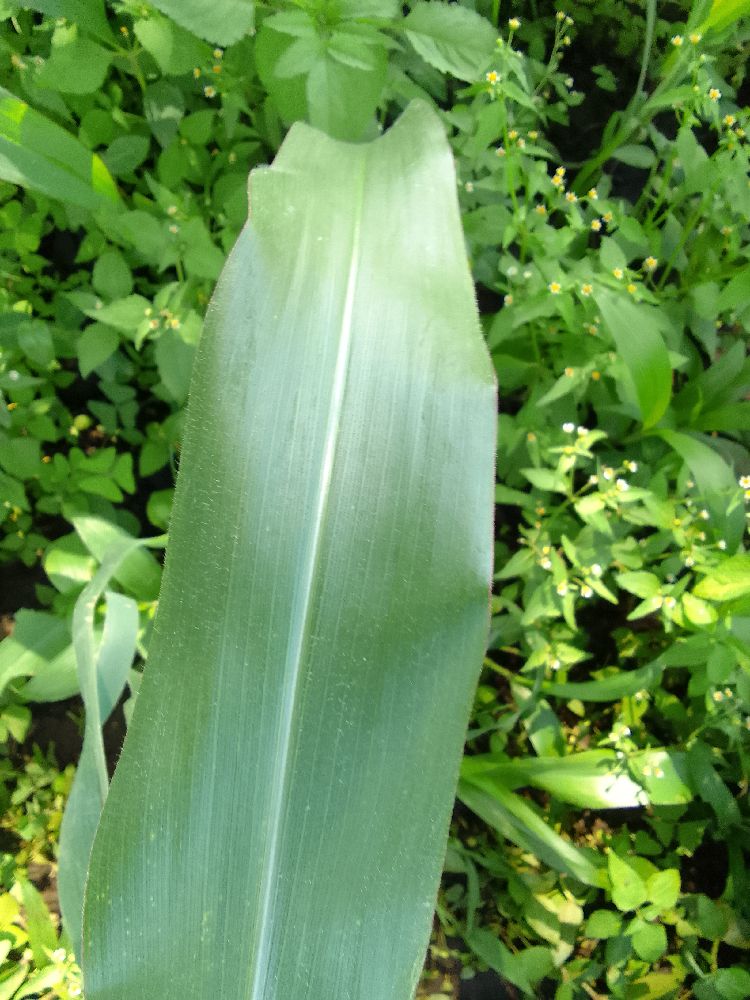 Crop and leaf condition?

maize, healthy
